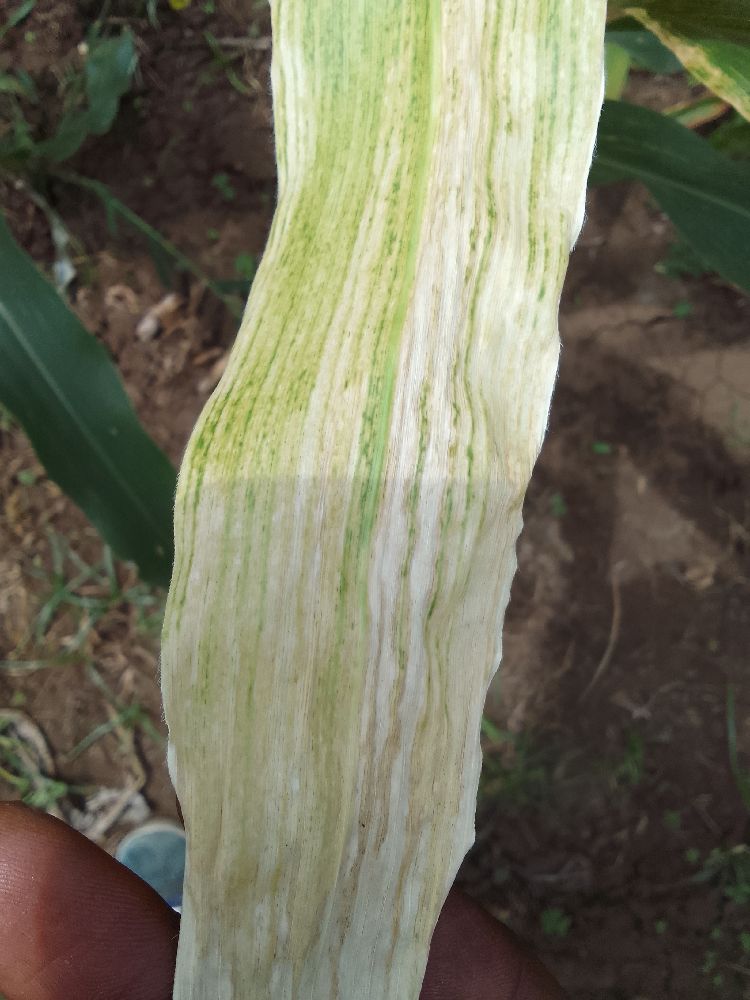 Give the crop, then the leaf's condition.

maize, maize lethal necrosis
